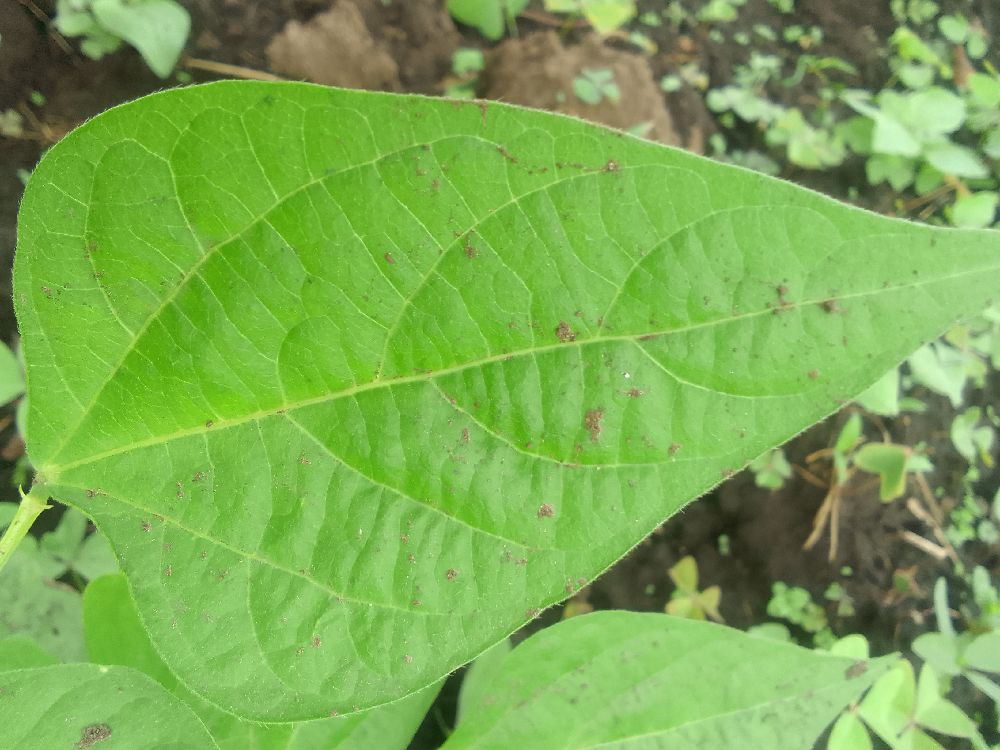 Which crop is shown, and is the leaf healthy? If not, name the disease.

common bean, healthy
